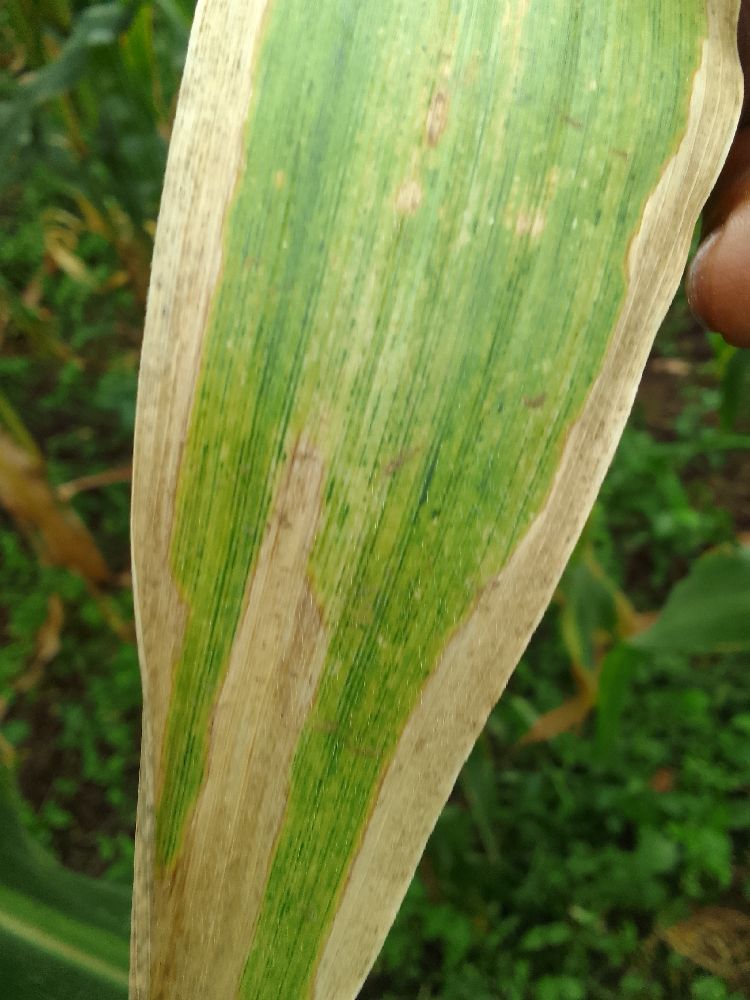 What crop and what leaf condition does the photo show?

maize, maize lethal necrosis
